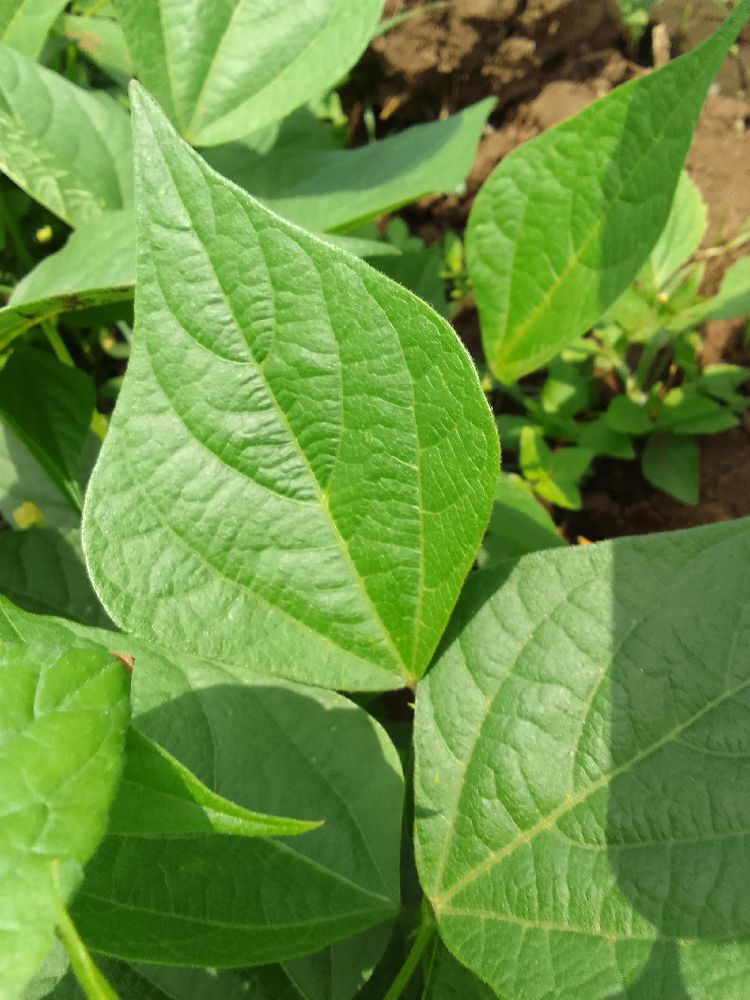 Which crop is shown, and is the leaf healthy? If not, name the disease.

common bean, healthy
